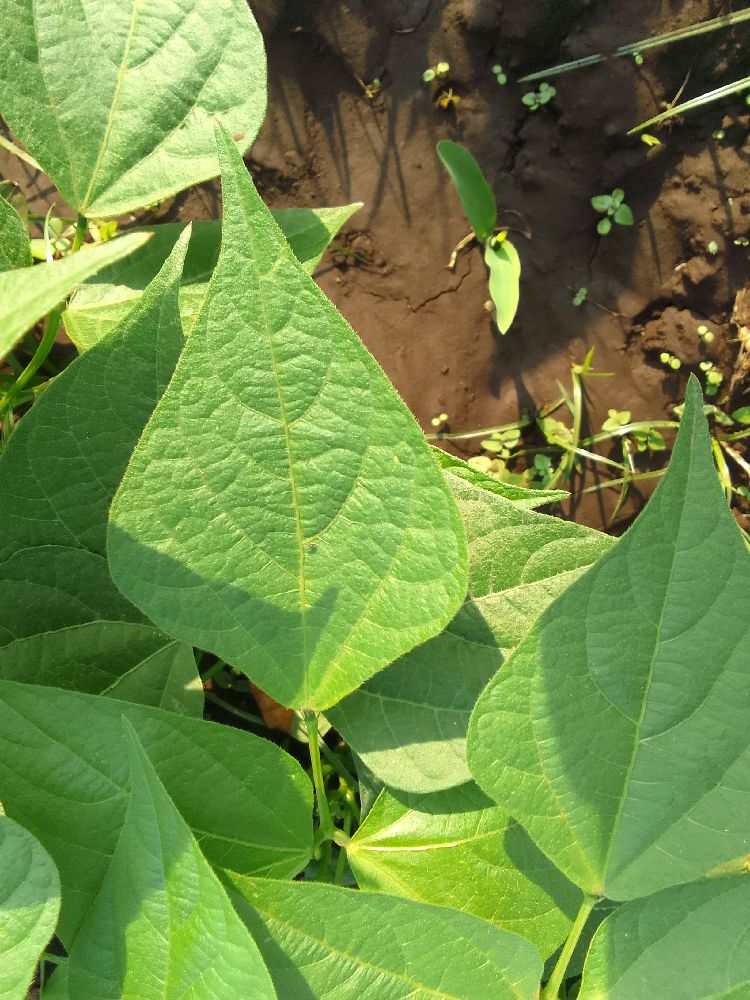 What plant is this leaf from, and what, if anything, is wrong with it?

common bean, healthy
